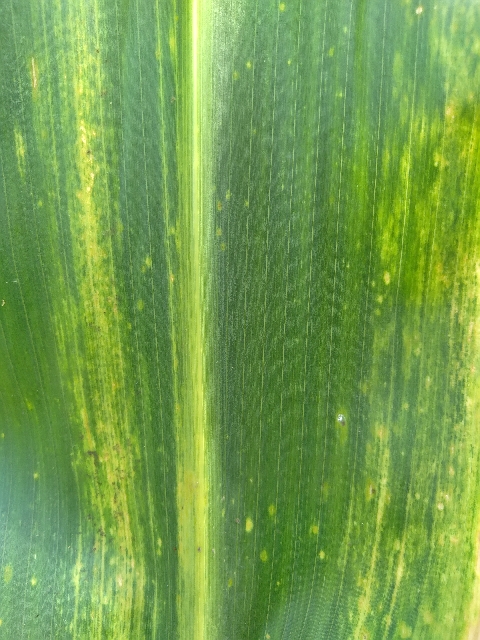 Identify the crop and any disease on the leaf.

maize, maize lethal necrosis
